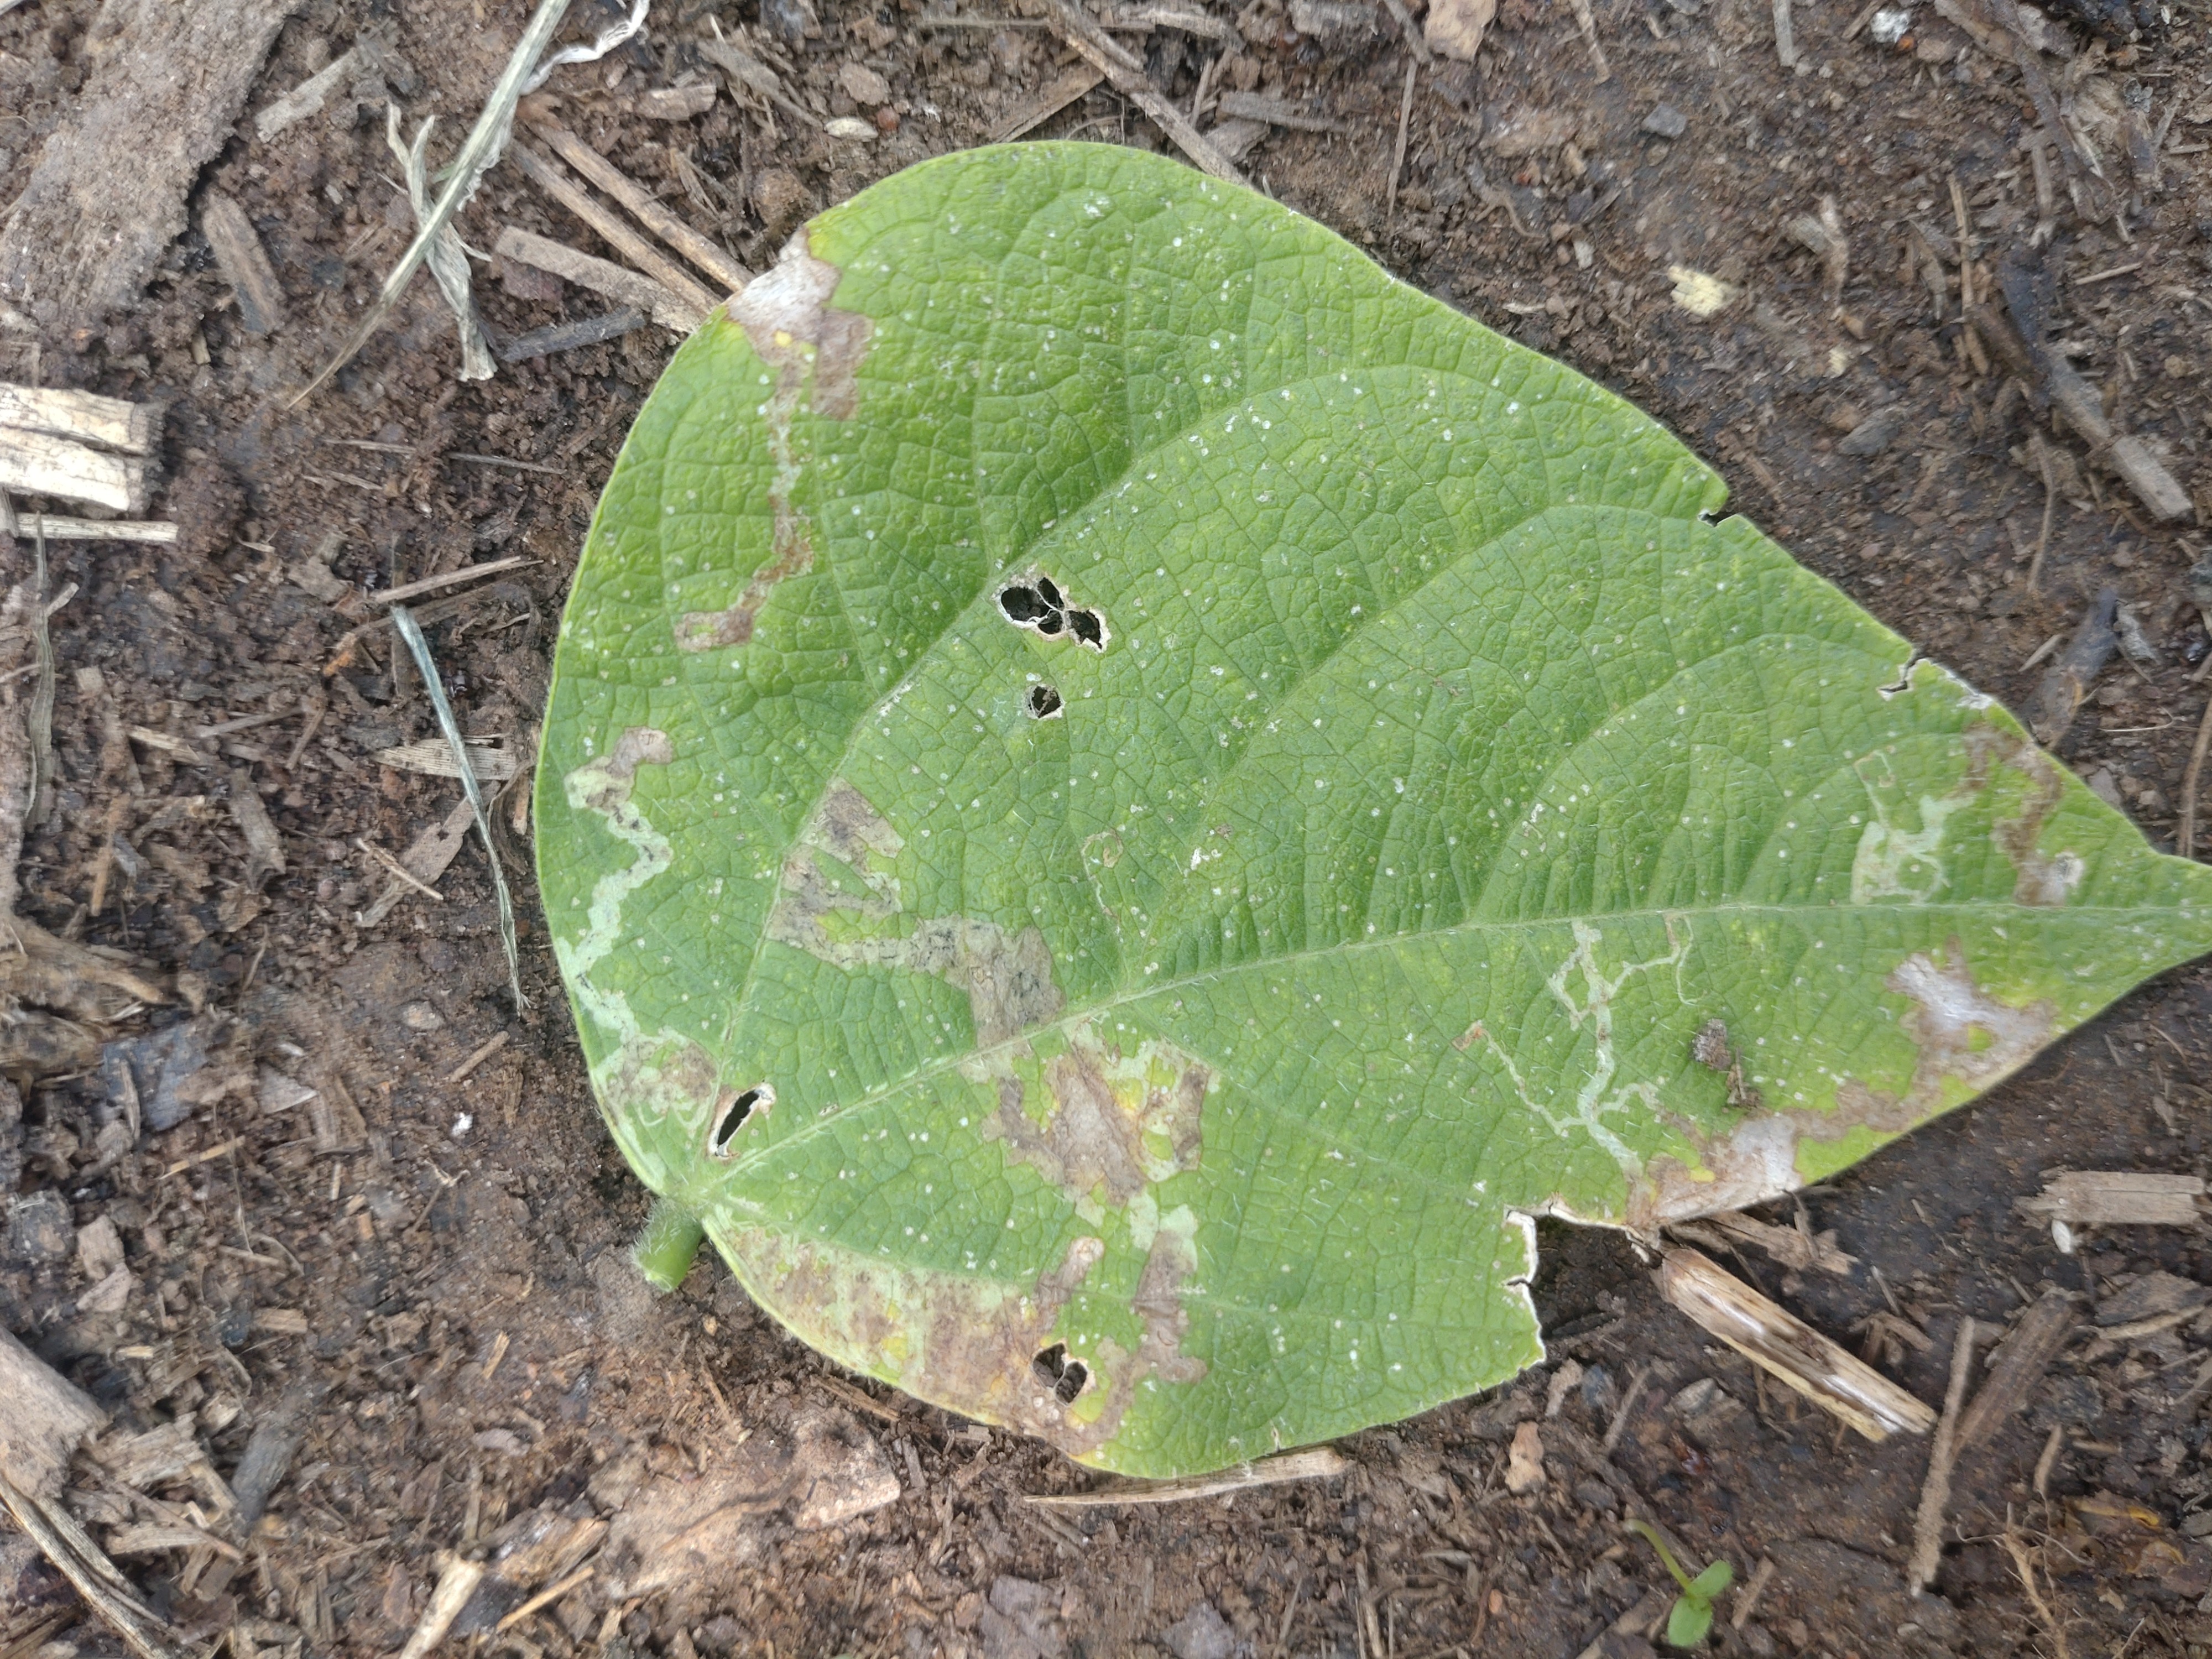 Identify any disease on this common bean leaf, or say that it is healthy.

anthracnose
